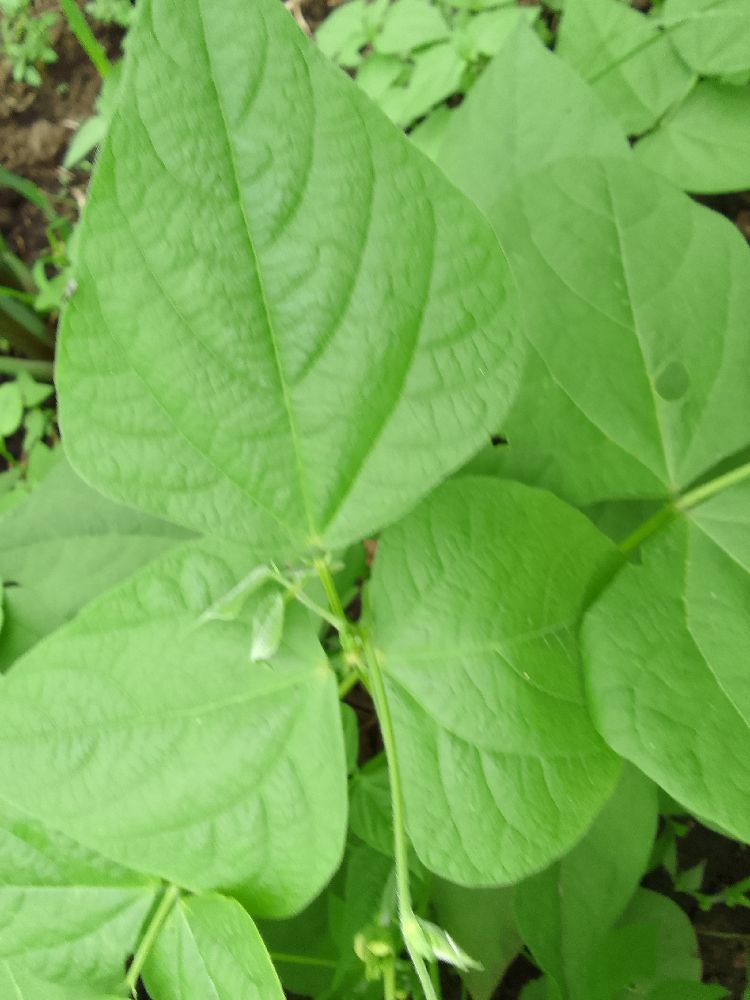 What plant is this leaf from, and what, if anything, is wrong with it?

common bean, healthy
